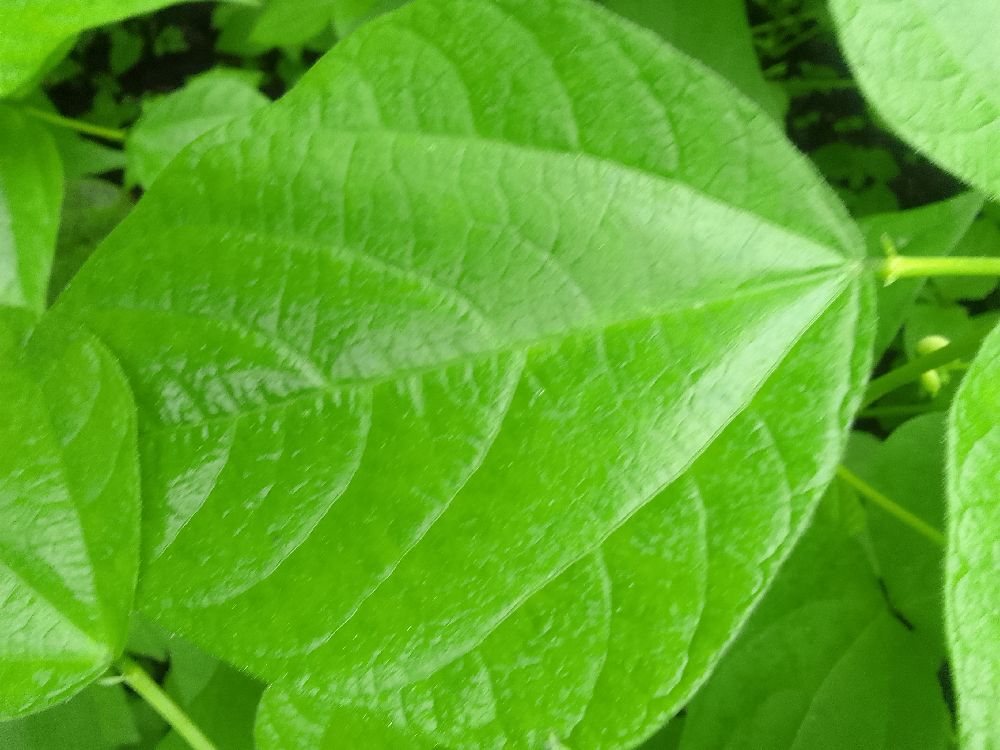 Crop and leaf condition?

common bean, healthy
